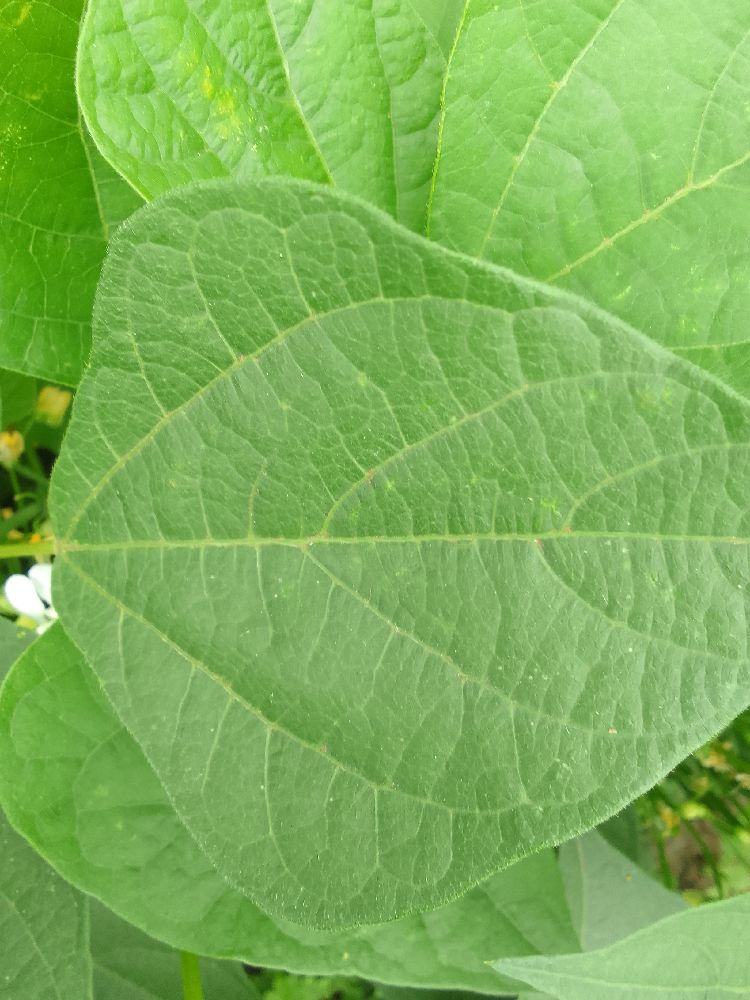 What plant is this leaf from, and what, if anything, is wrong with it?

common bean, healthy
